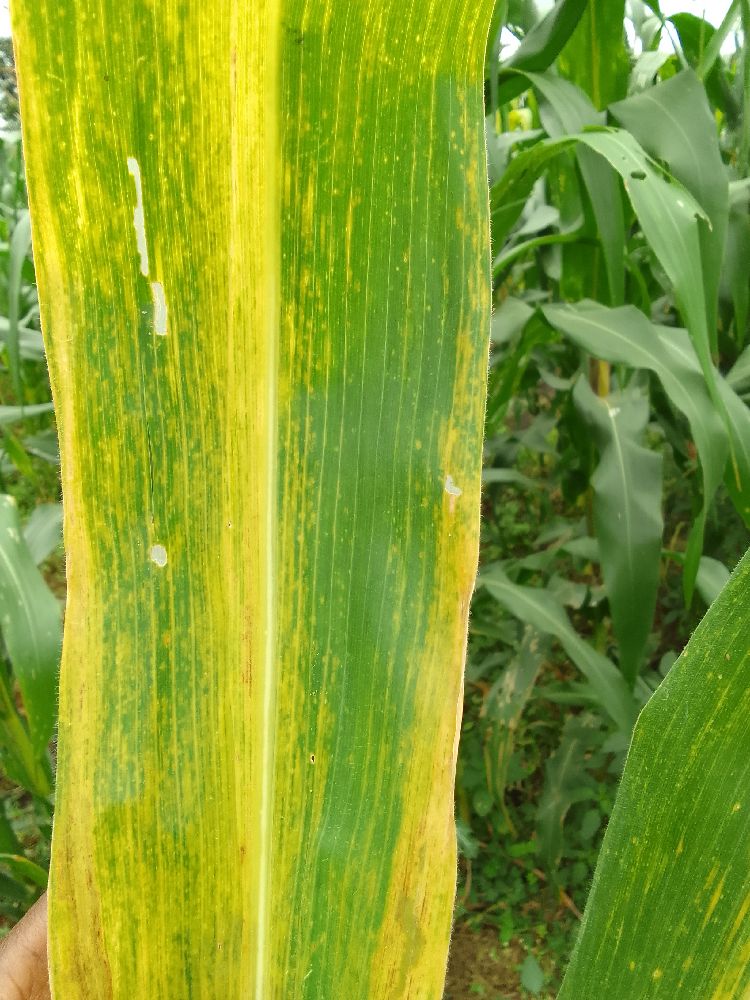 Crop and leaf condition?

maize, maize lethal necrosis
